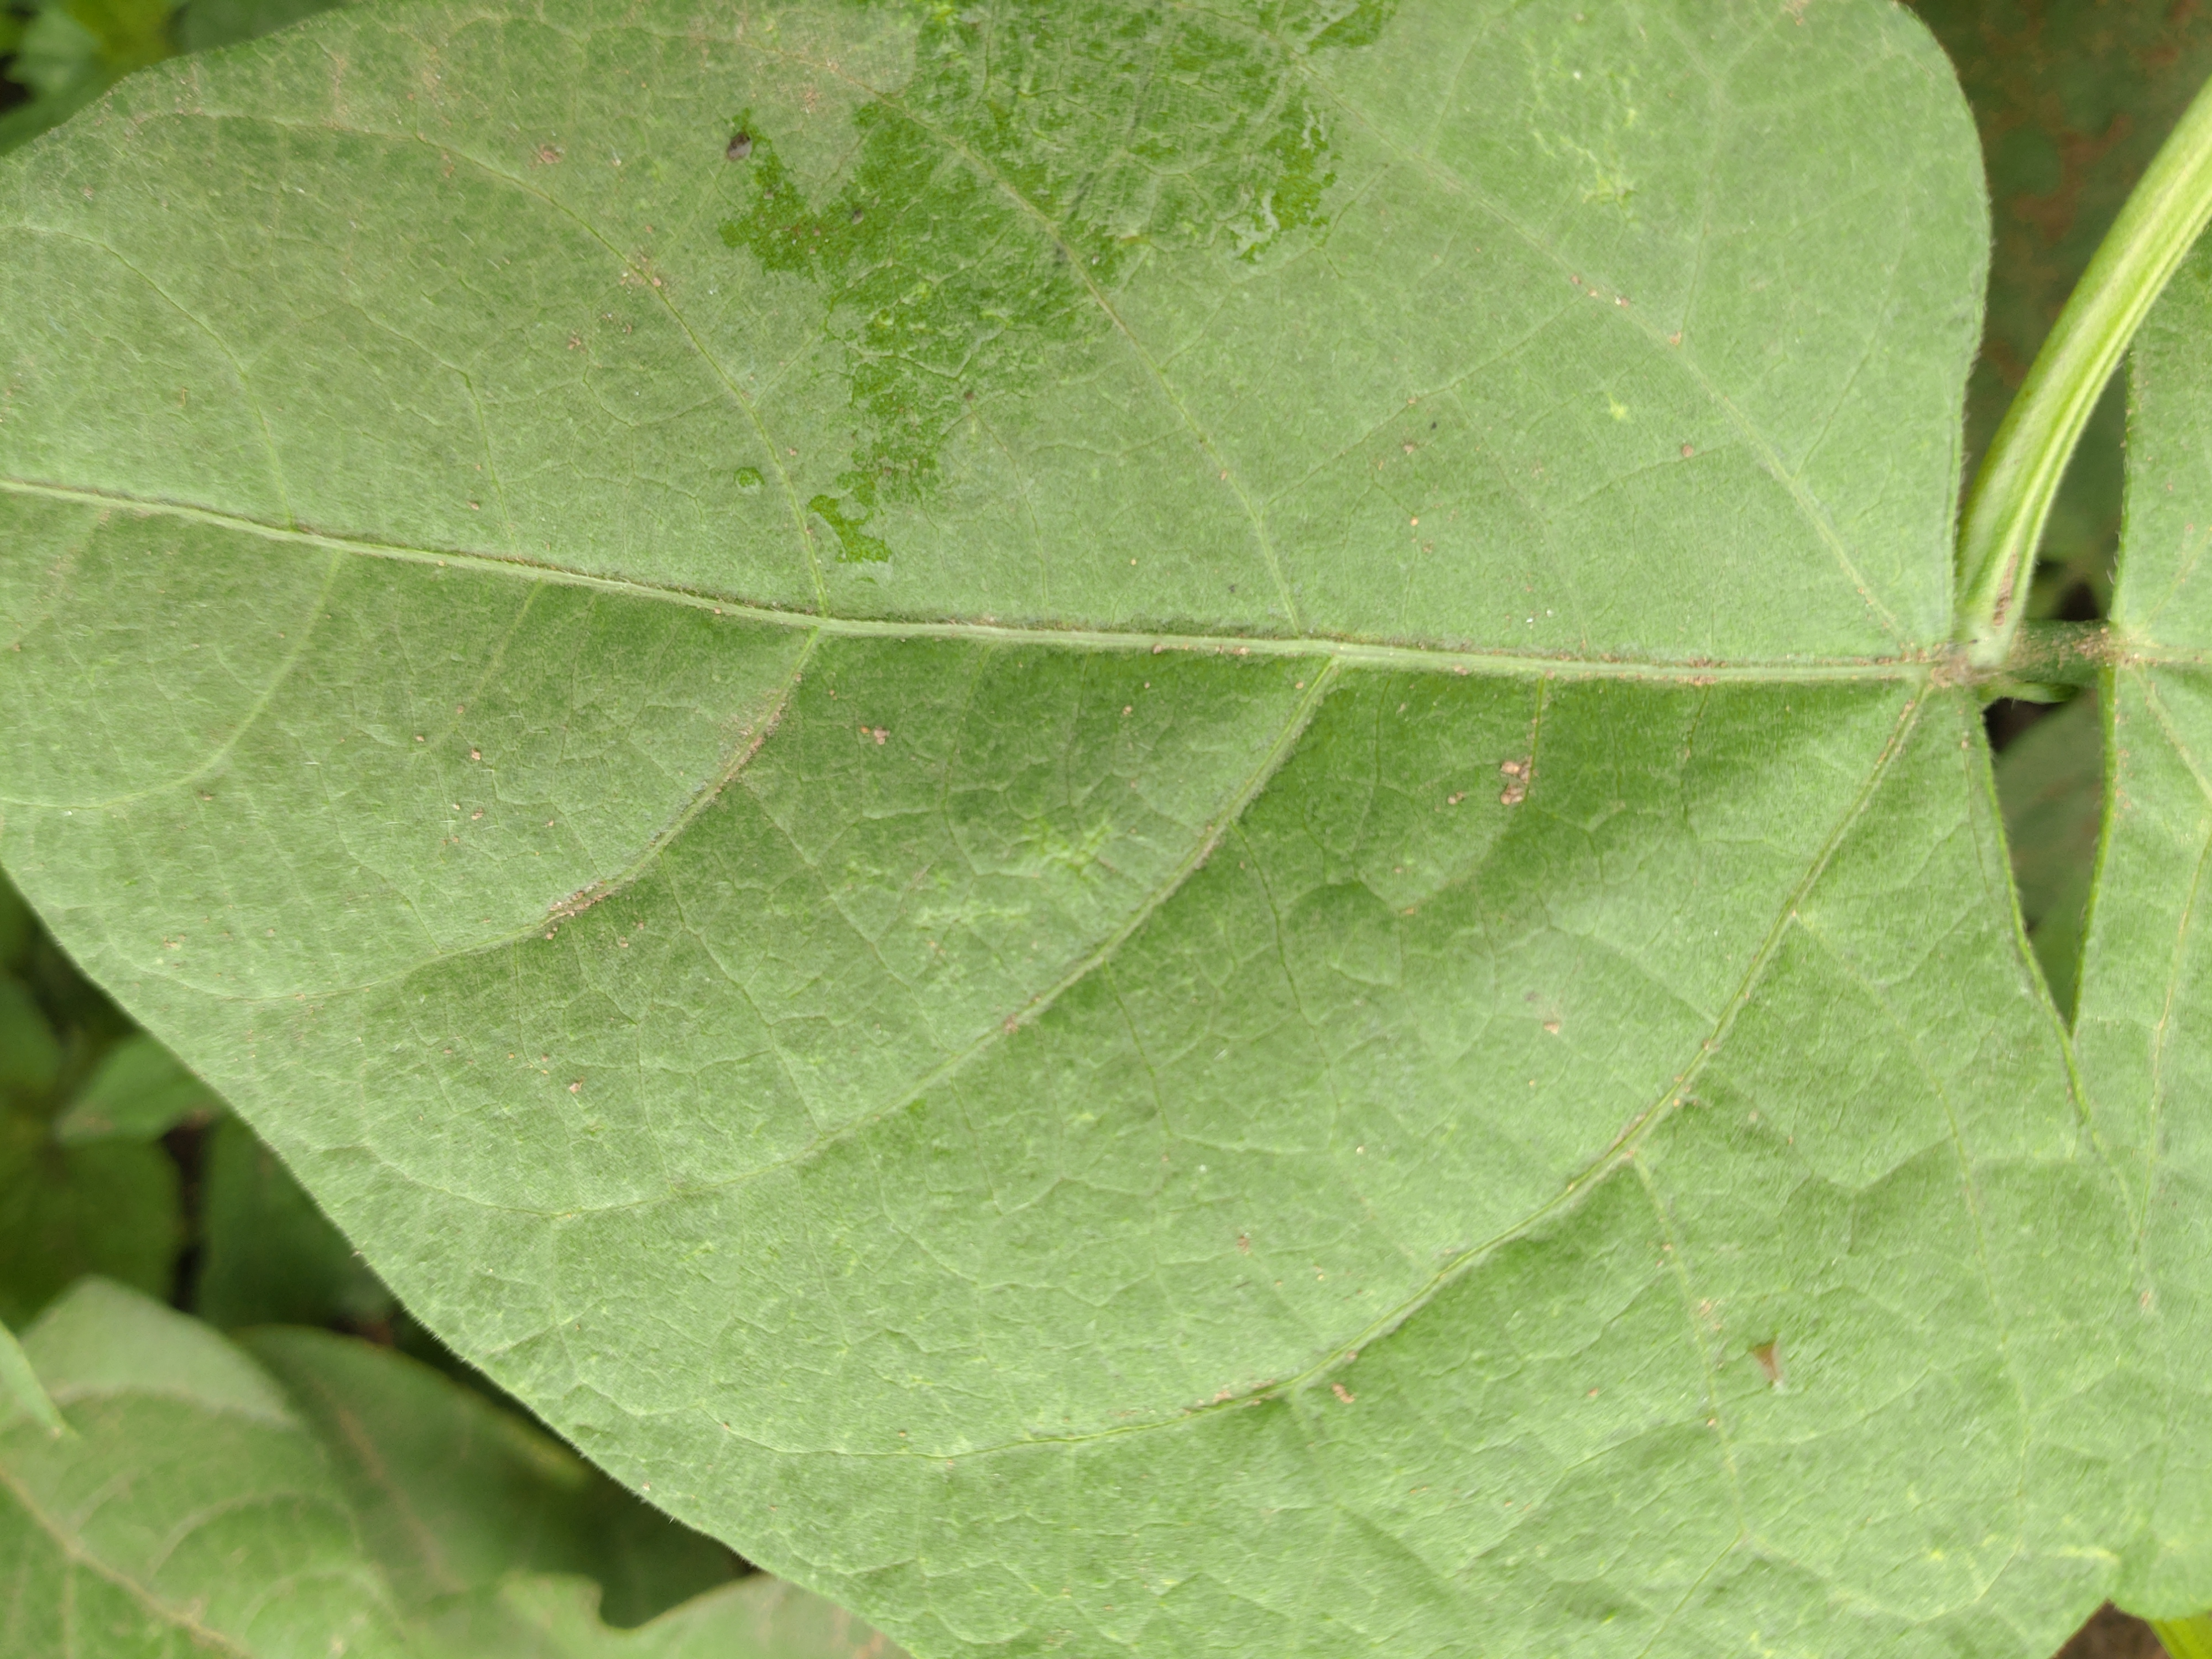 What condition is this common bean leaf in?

healthy
